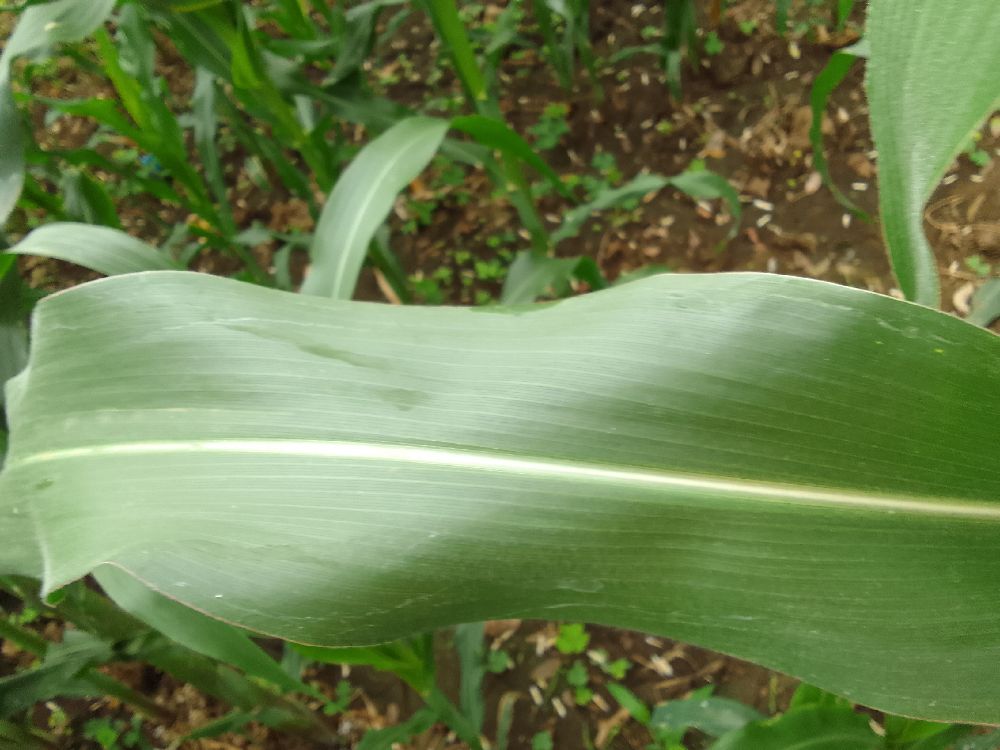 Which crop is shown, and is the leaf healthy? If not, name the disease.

maize, healthy
